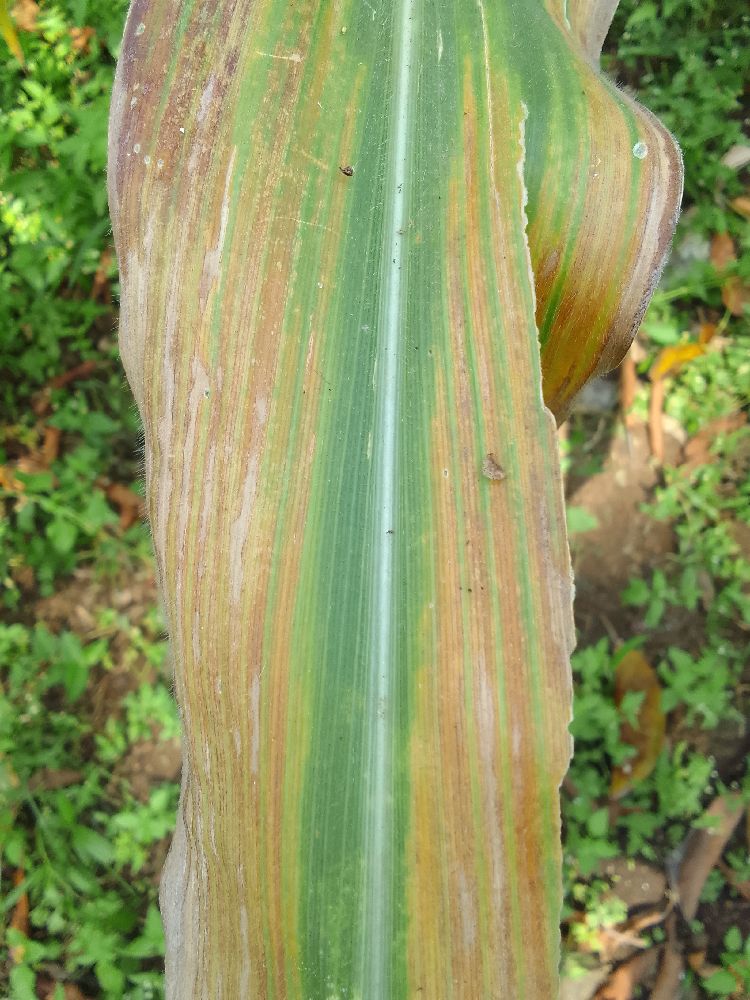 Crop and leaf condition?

maize, maize lethal necrosis
